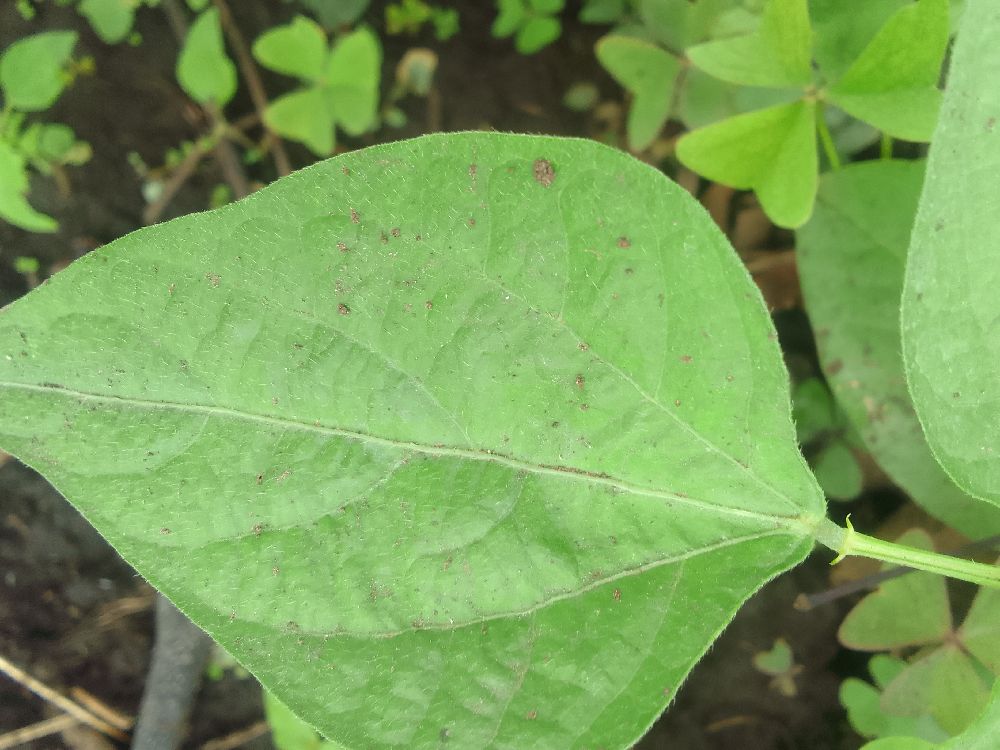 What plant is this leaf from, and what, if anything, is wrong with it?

common bean, healthy
